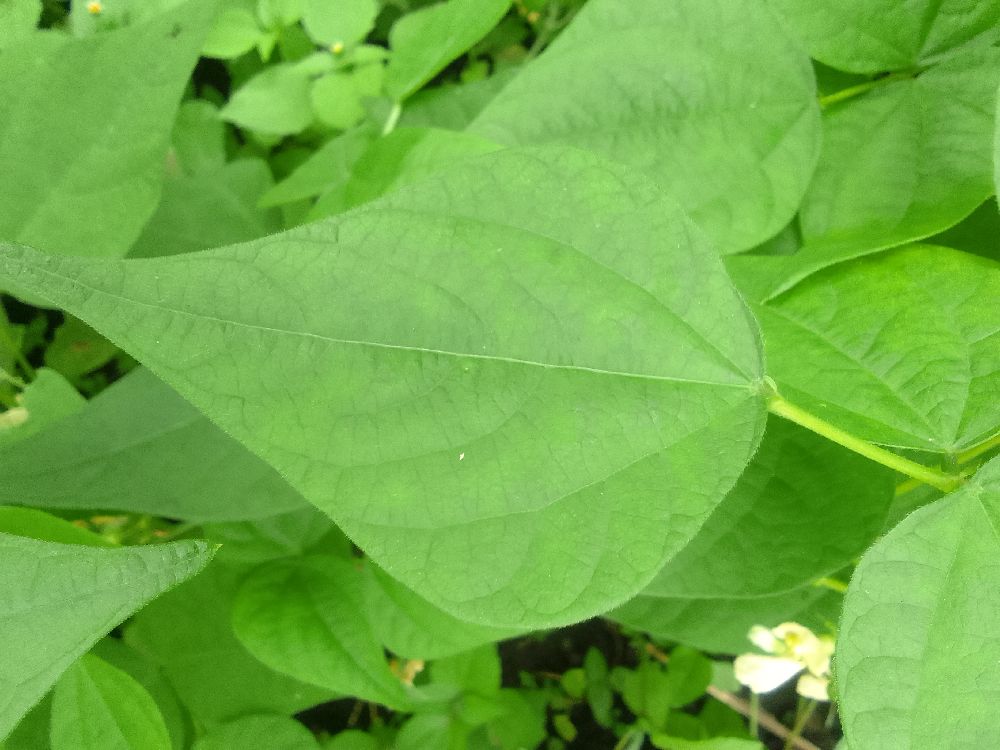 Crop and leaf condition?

common bean, healthy
